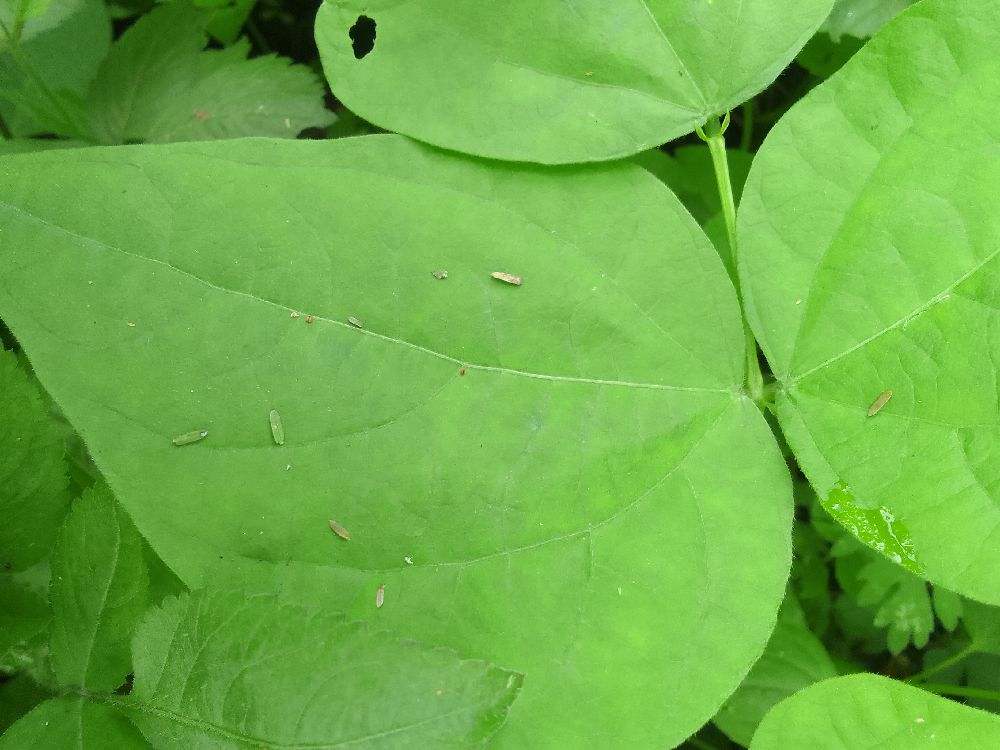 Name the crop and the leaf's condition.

common bean, healthy
